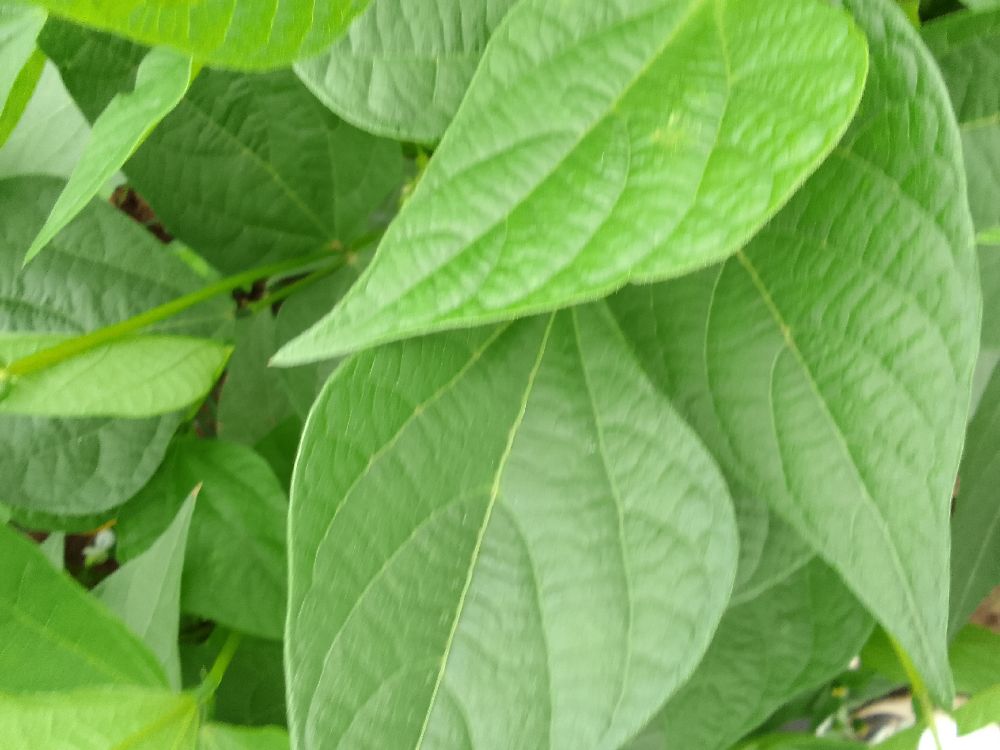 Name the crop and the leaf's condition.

common bean, healthy
